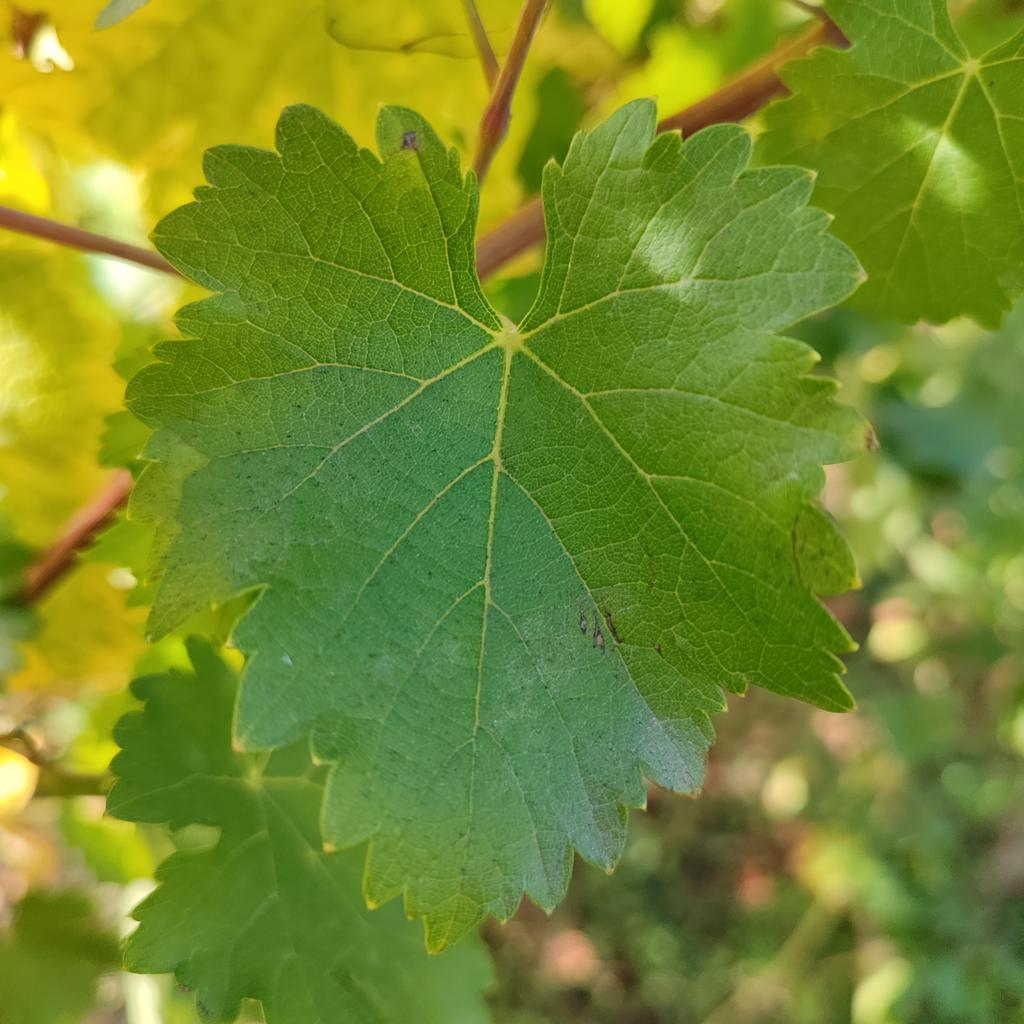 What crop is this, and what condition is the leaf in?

grapevine, powdery mildew
